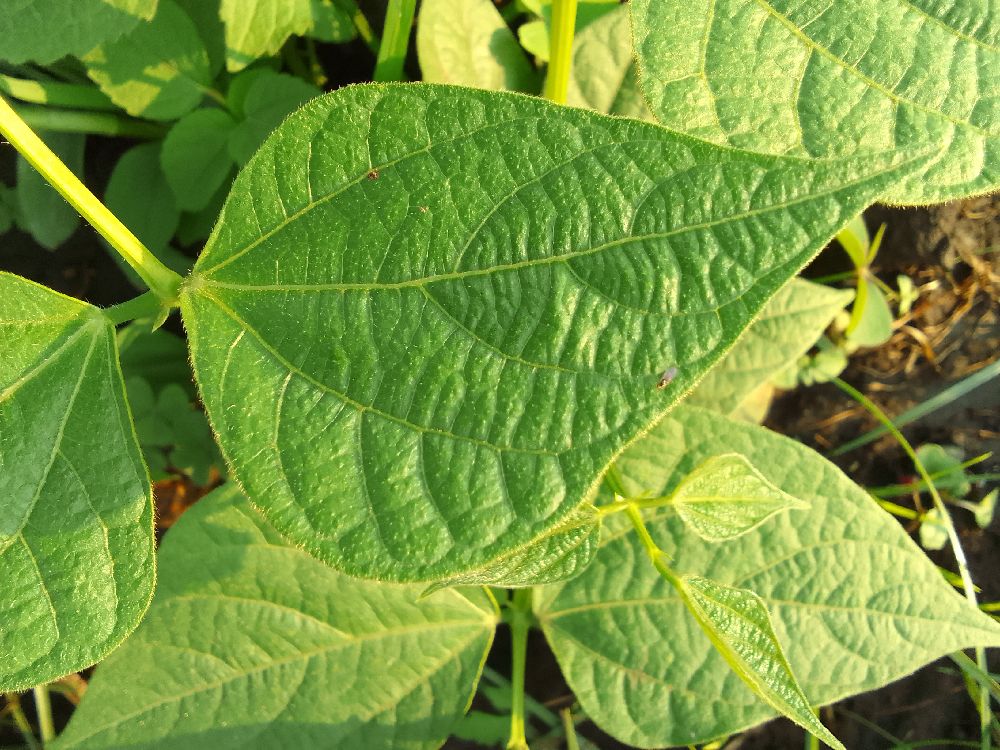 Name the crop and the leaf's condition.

common bean, healthy
